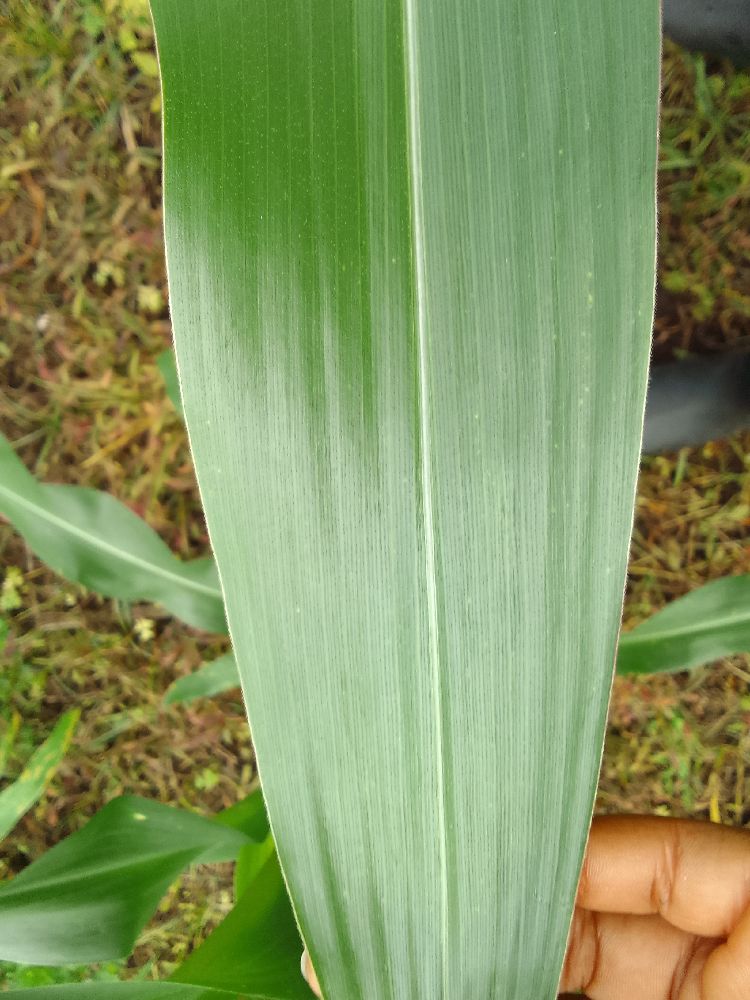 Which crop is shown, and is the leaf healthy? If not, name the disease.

maize, healthy
